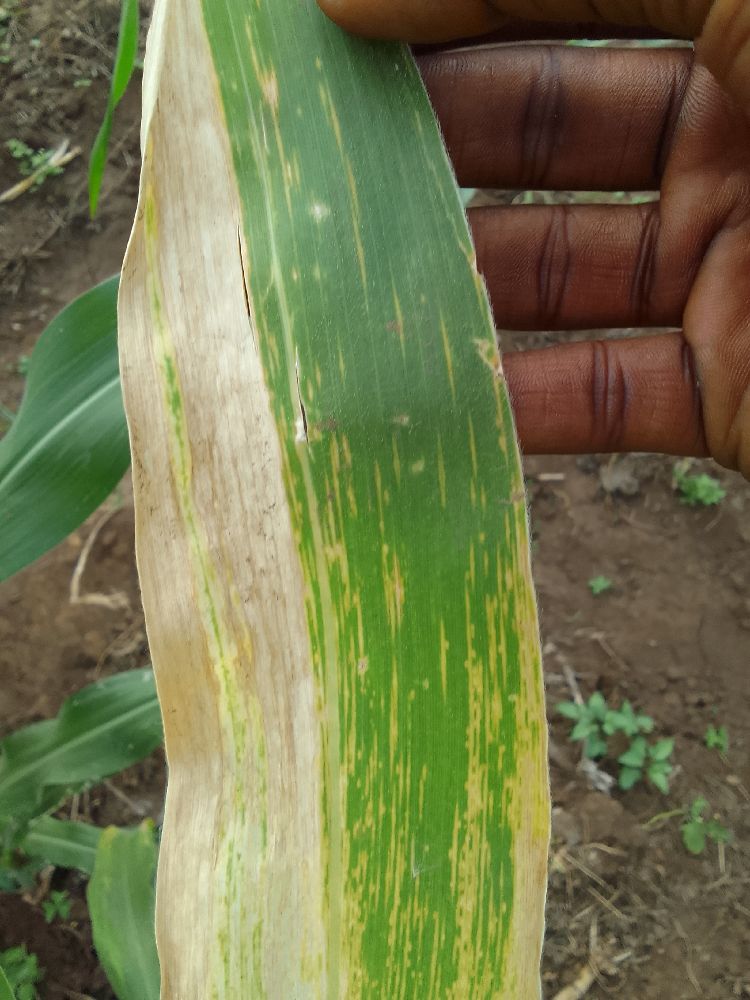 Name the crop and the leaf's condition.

maize, maize lethal necrosis
